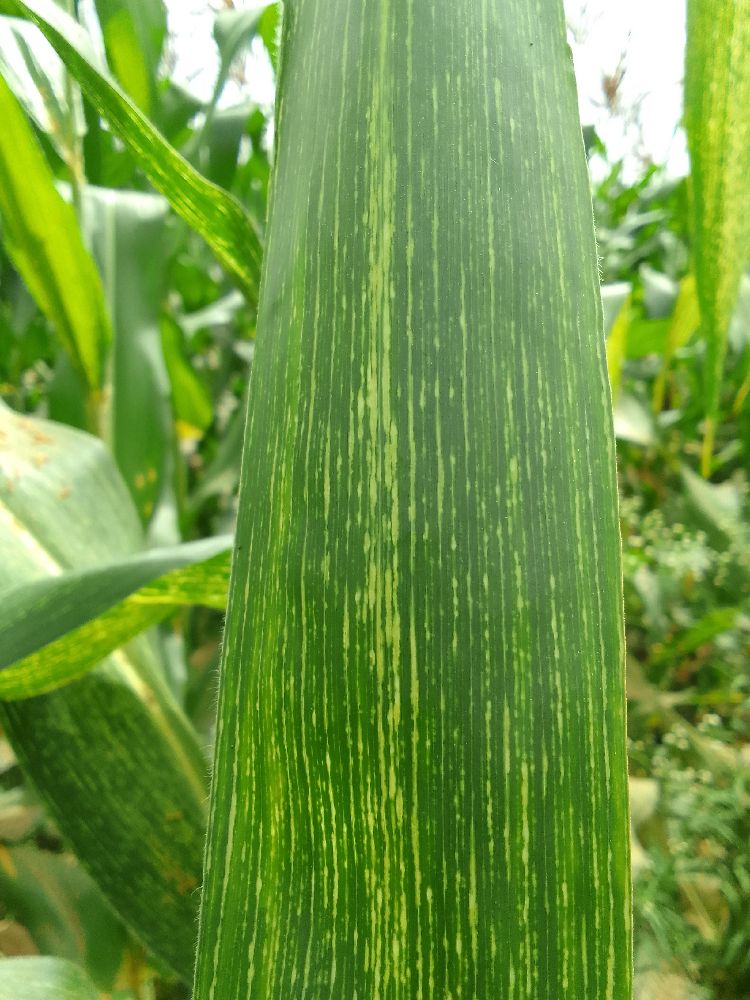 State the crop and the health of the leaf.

maize, maize streak virus
